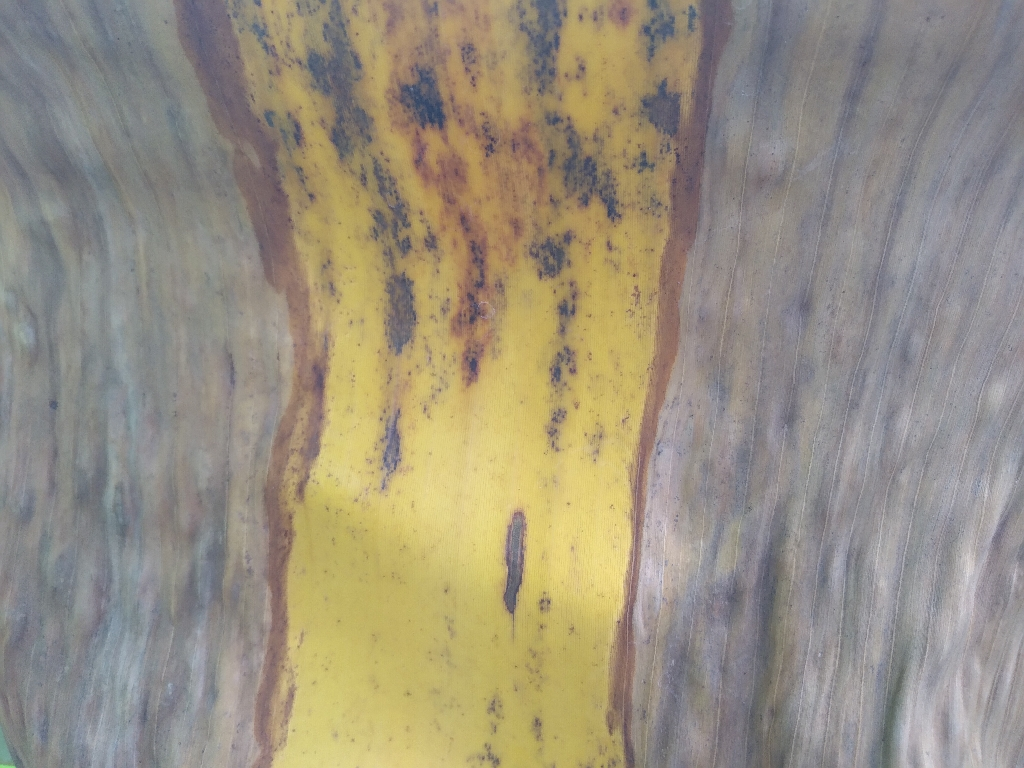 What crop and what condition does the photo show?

banana, black sigatoka
